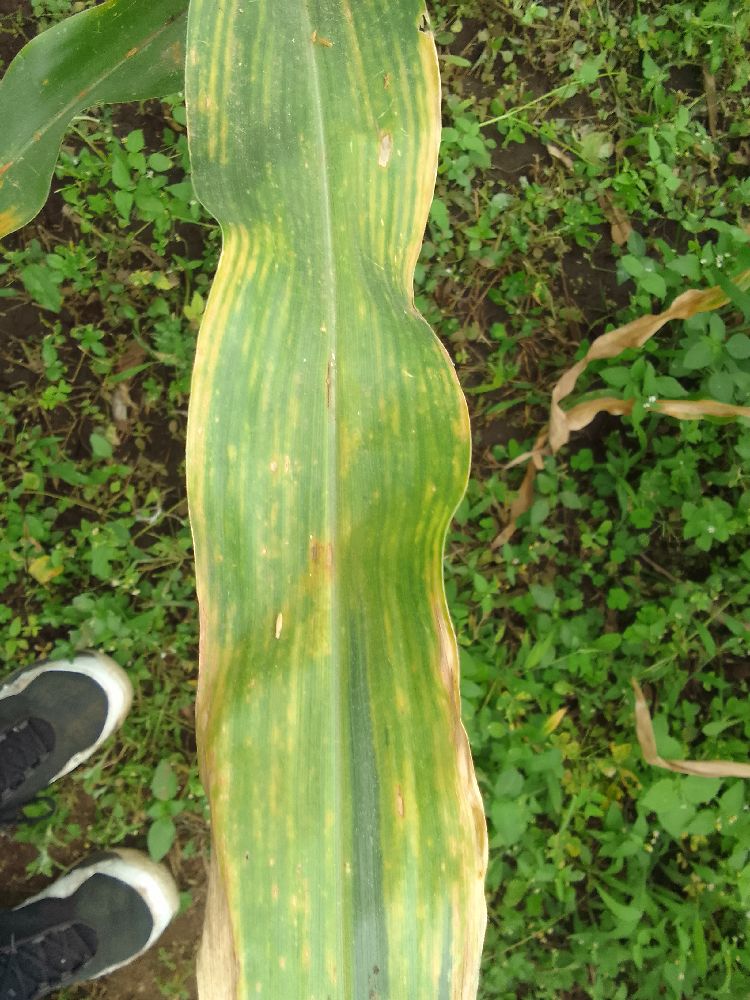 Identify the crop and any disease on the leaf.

maize, maize lethal necrosis
